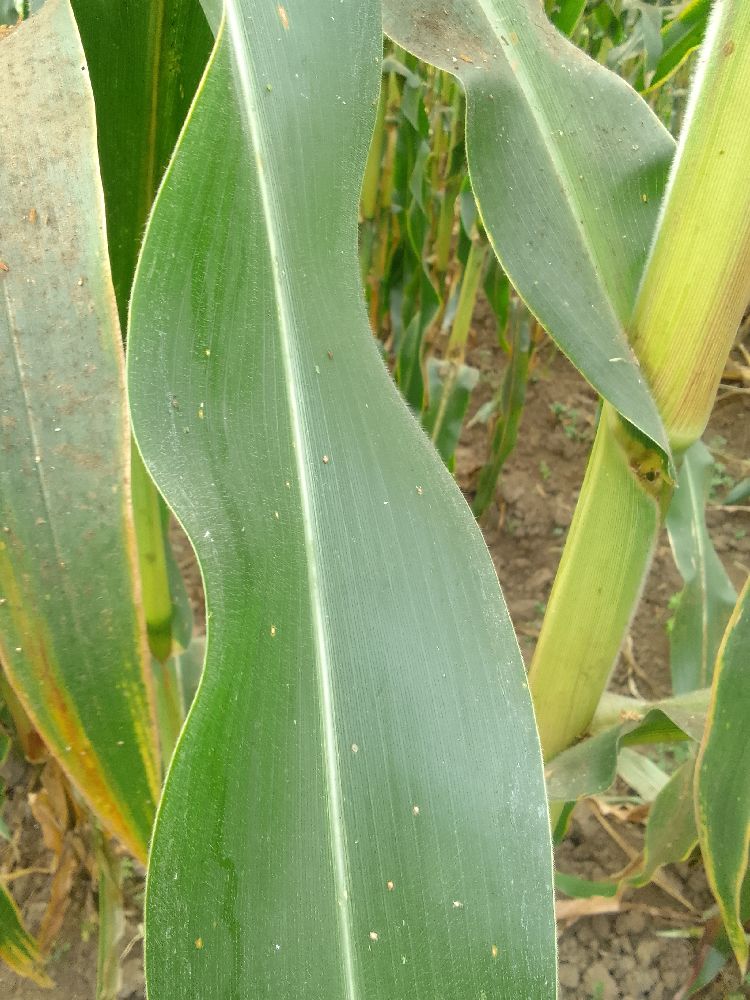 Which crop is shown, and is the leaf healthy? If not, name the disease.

maize, healthy
